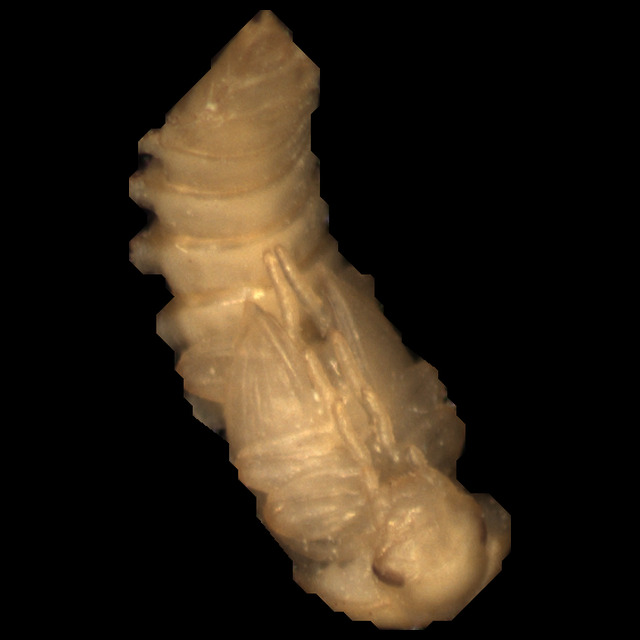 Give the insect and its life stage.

mealworm pupa
